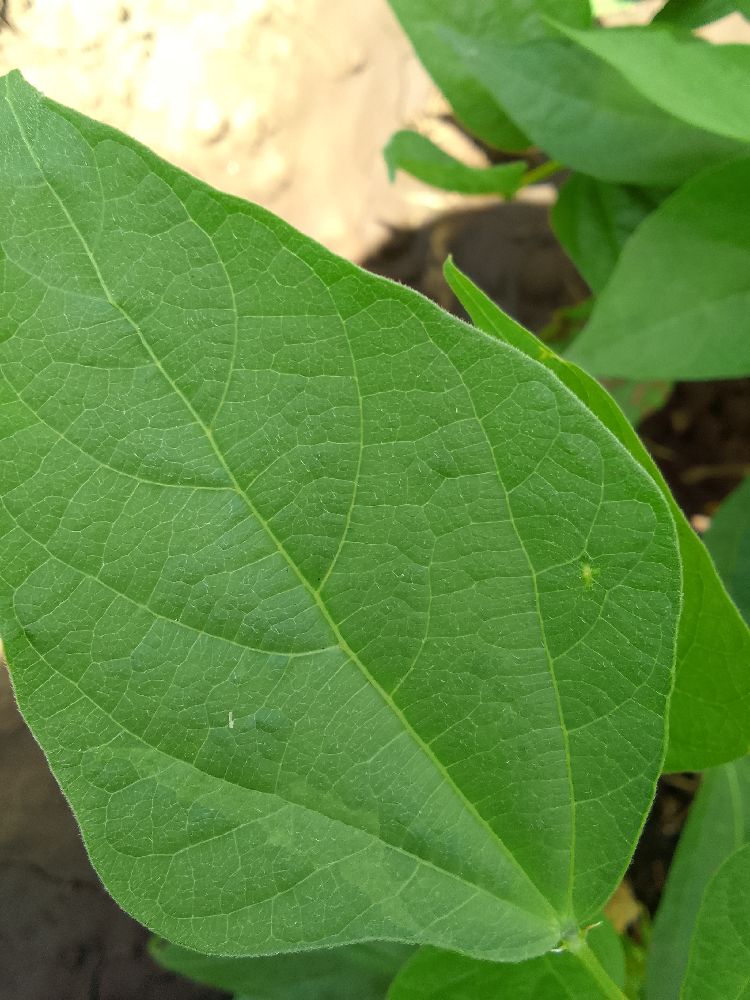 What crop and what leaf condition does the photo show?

common bean, healthy
